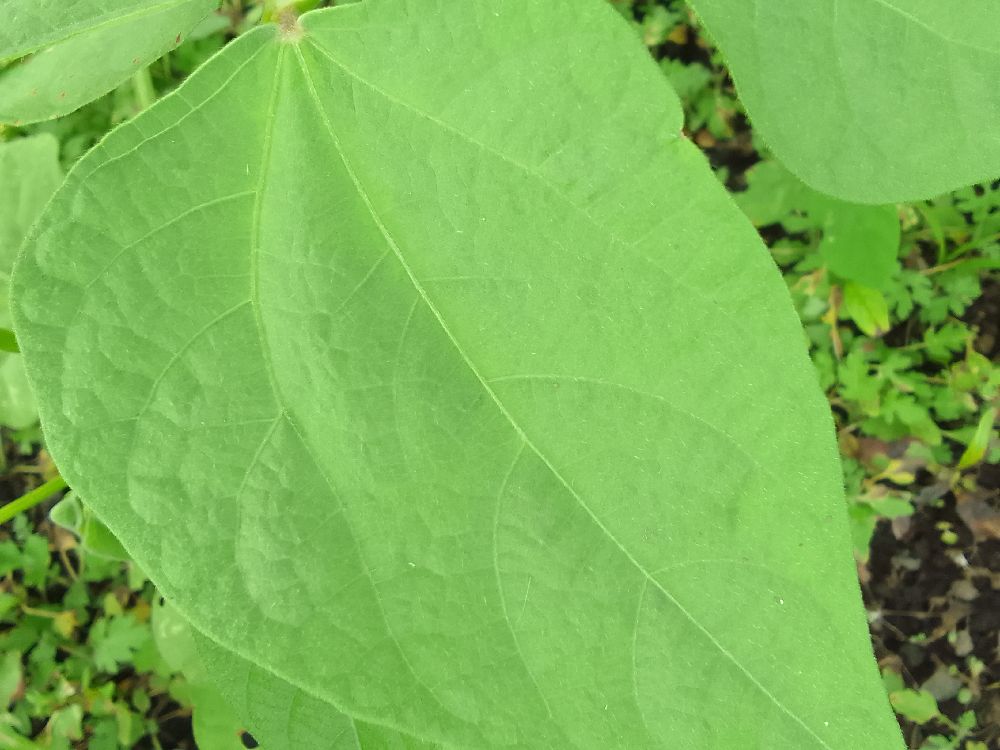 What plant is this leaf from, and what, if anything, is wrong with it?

common bean, healthy
